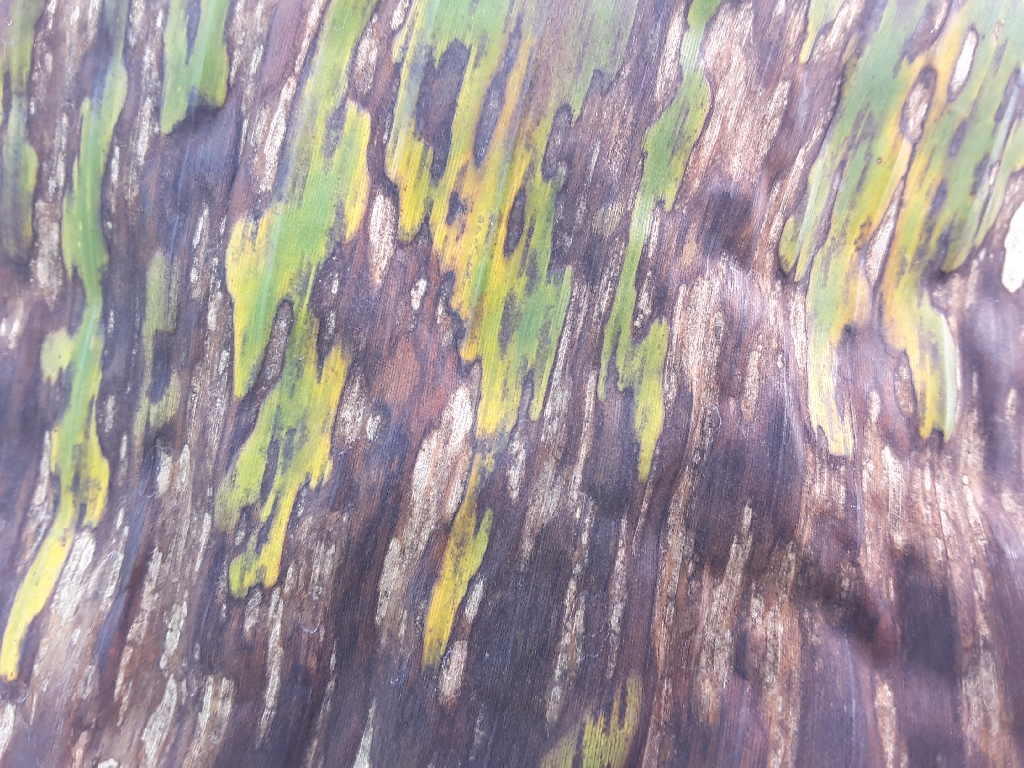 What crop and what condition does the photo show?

banana, black sigatoka
